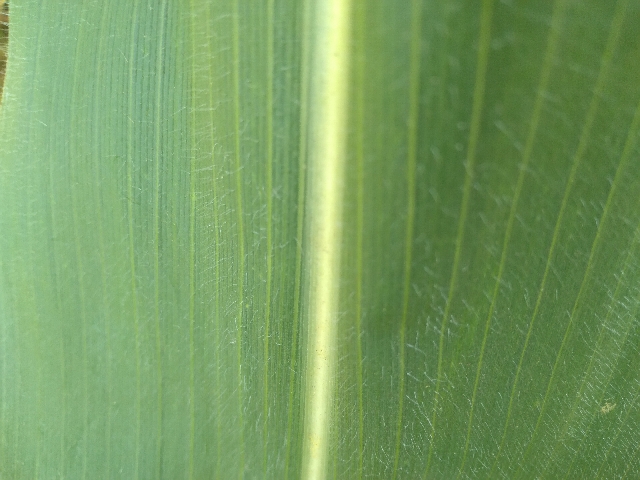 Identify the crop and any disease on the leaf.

maize, healthy
